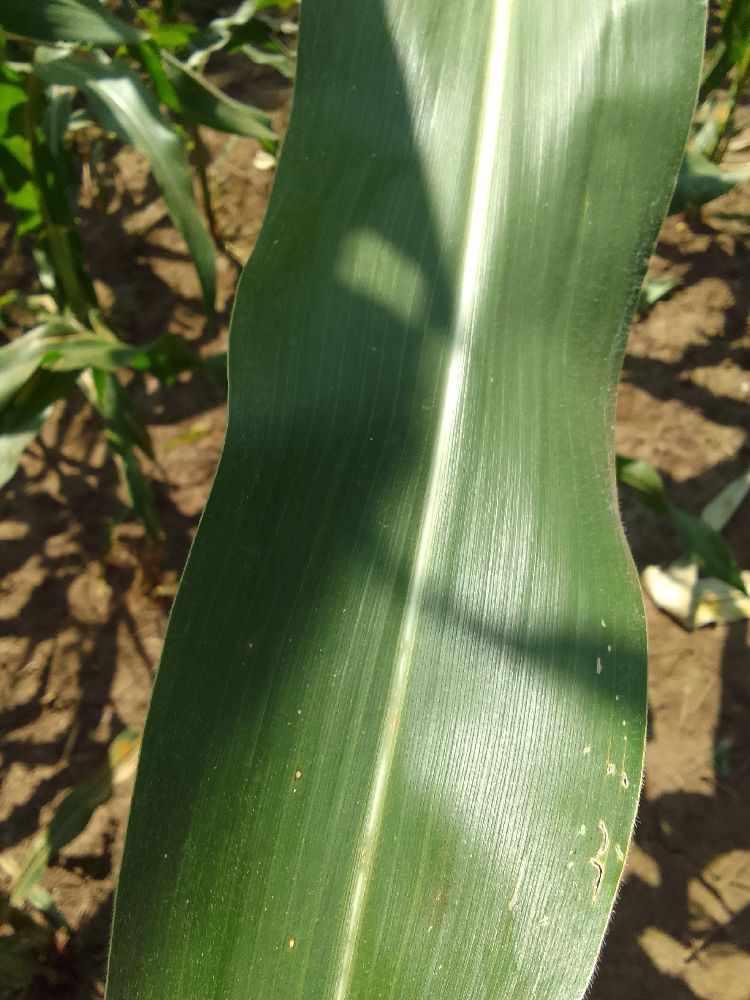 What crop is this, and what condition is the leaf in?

maize, healthy
